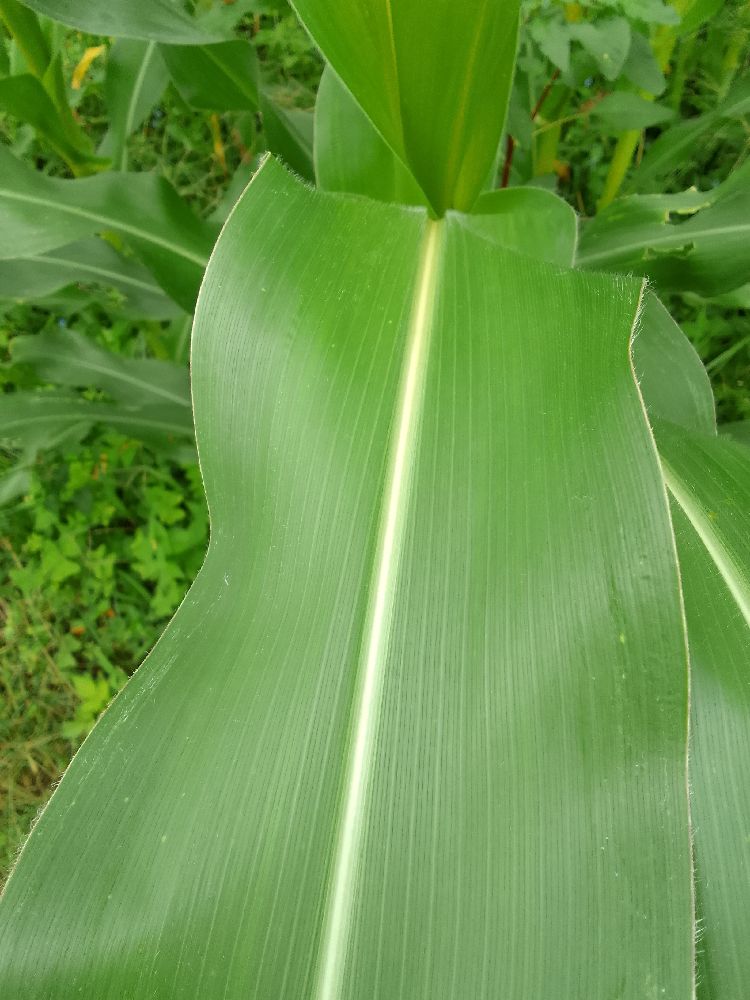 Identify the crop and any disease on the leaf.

maize, healthy
